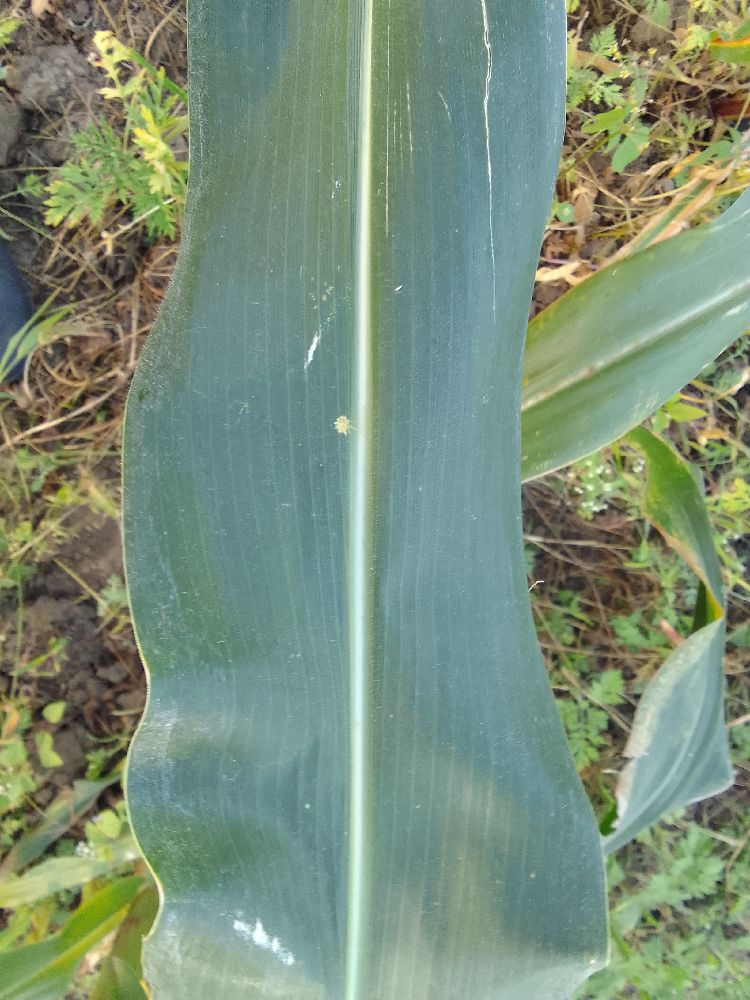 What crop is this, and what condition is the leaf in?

maize, healthy
